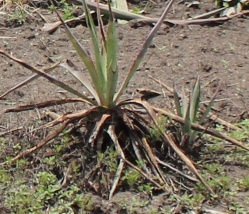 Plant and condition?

agave, sick
